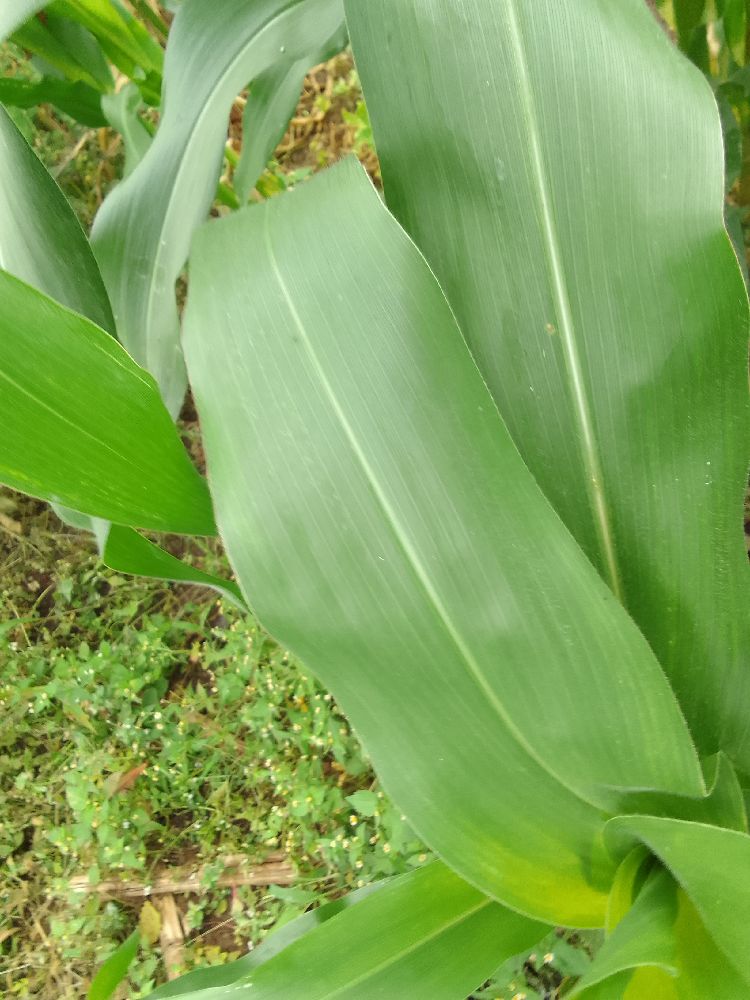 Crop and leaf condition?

maize, healthy
